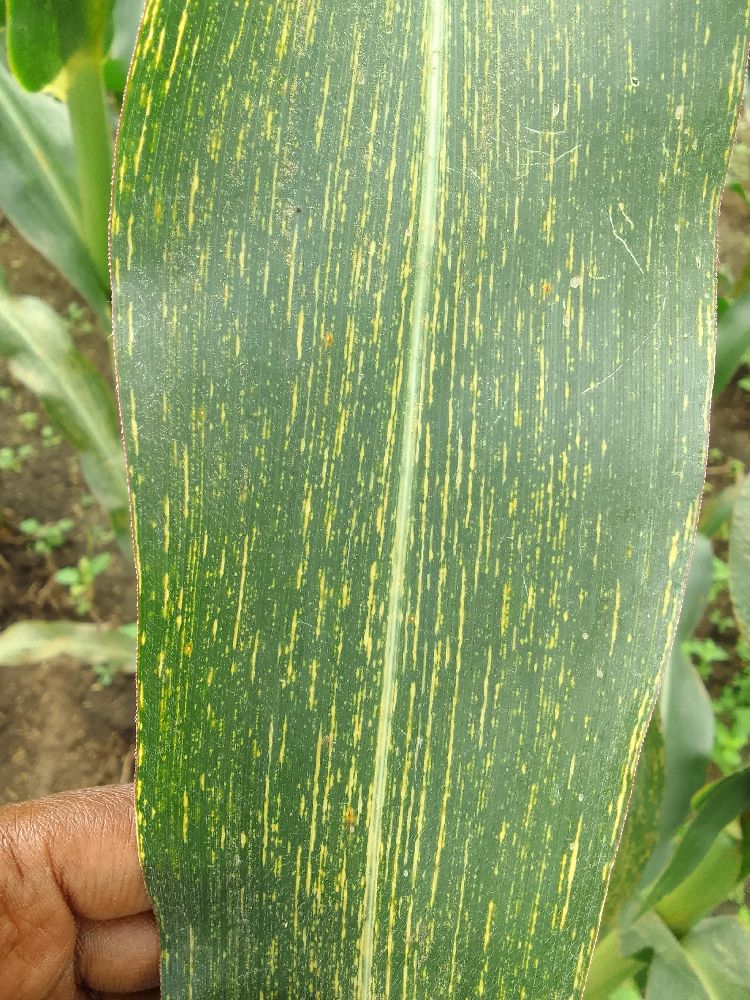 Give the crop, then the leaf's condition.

maize, maize streak virus
